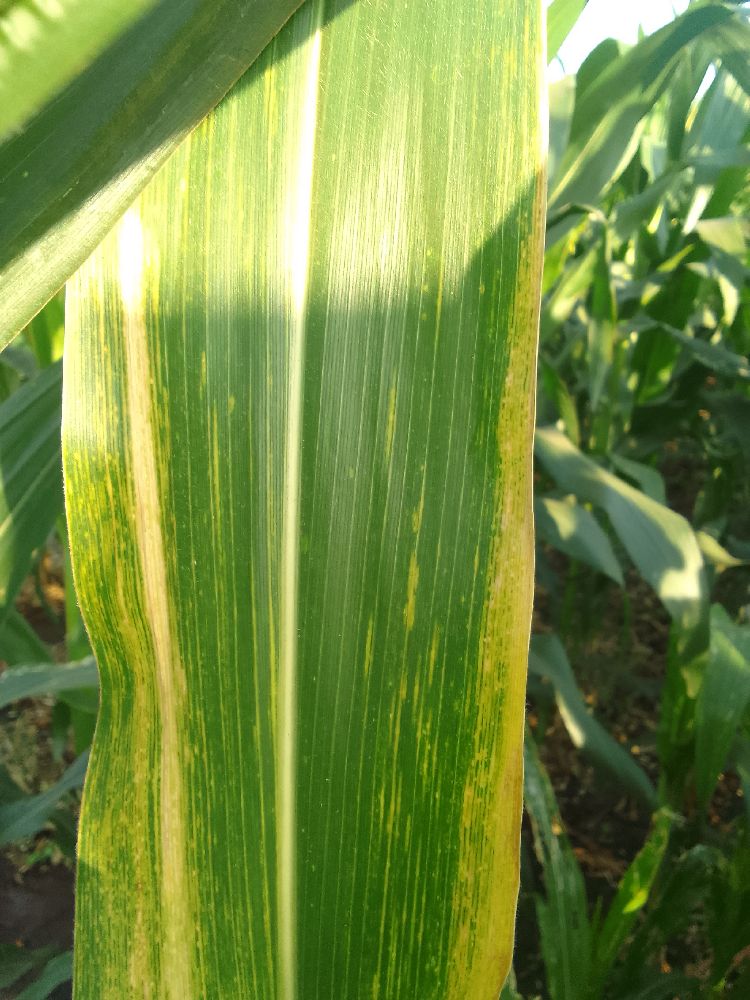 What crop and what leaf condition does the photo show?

maize, maize lethal necrosis
